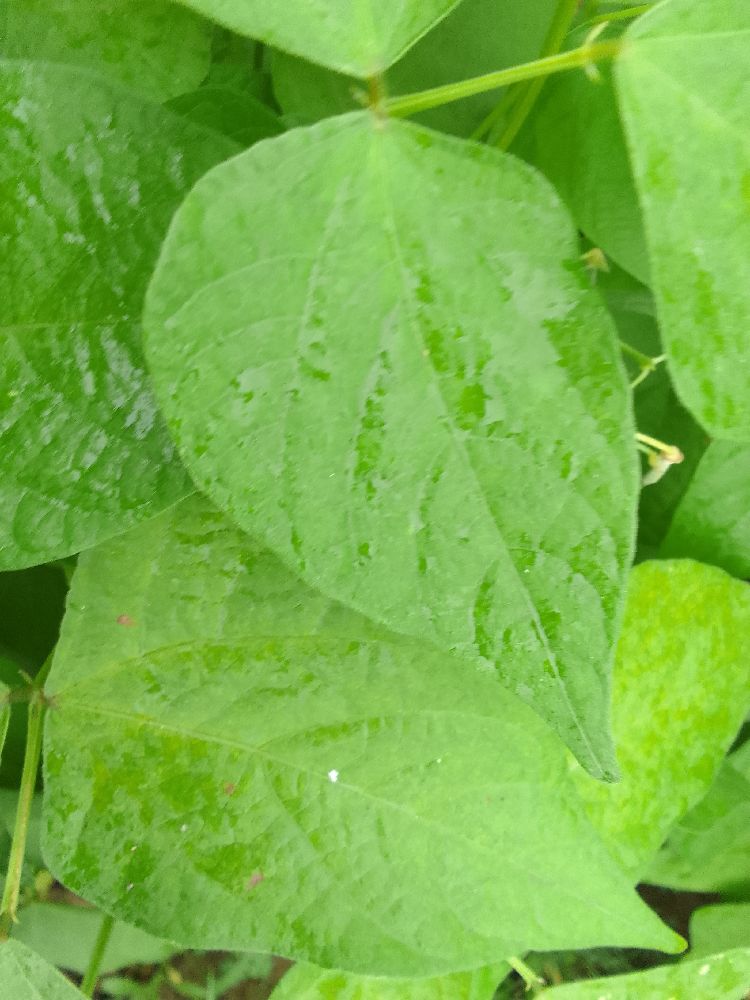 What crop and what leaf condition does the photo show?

common bean, healthy
